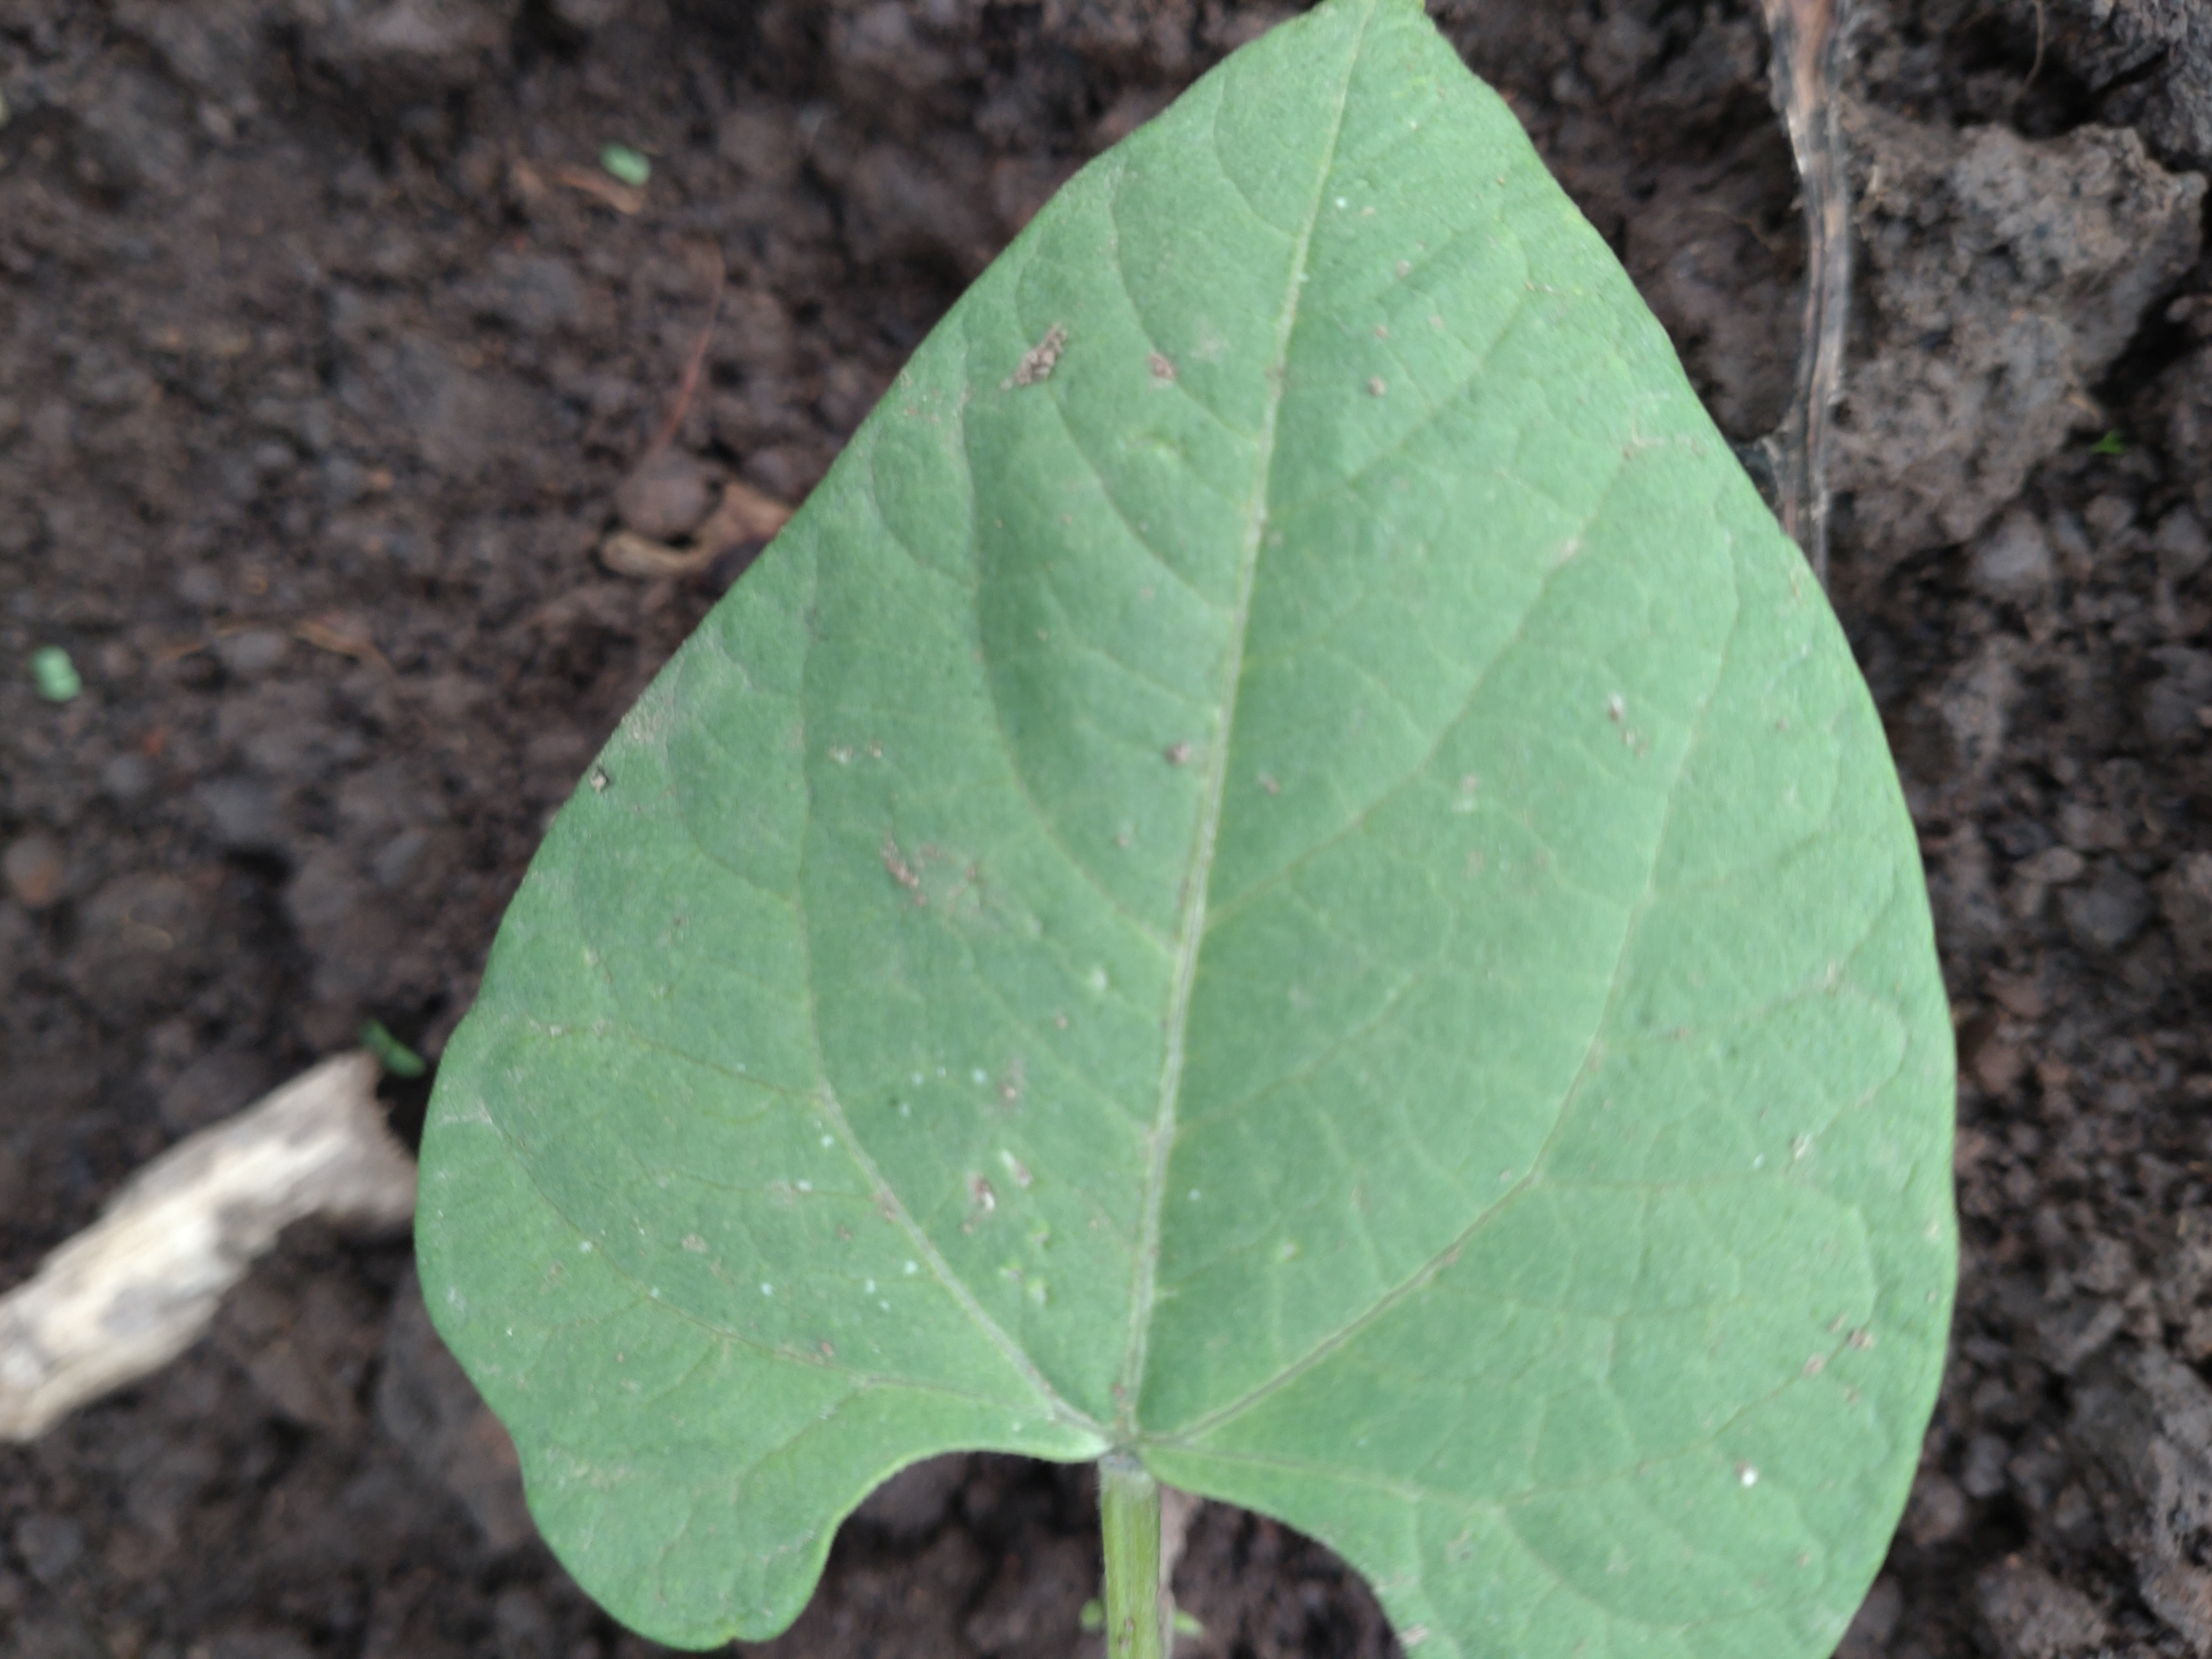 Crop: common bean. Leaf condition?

healthy
